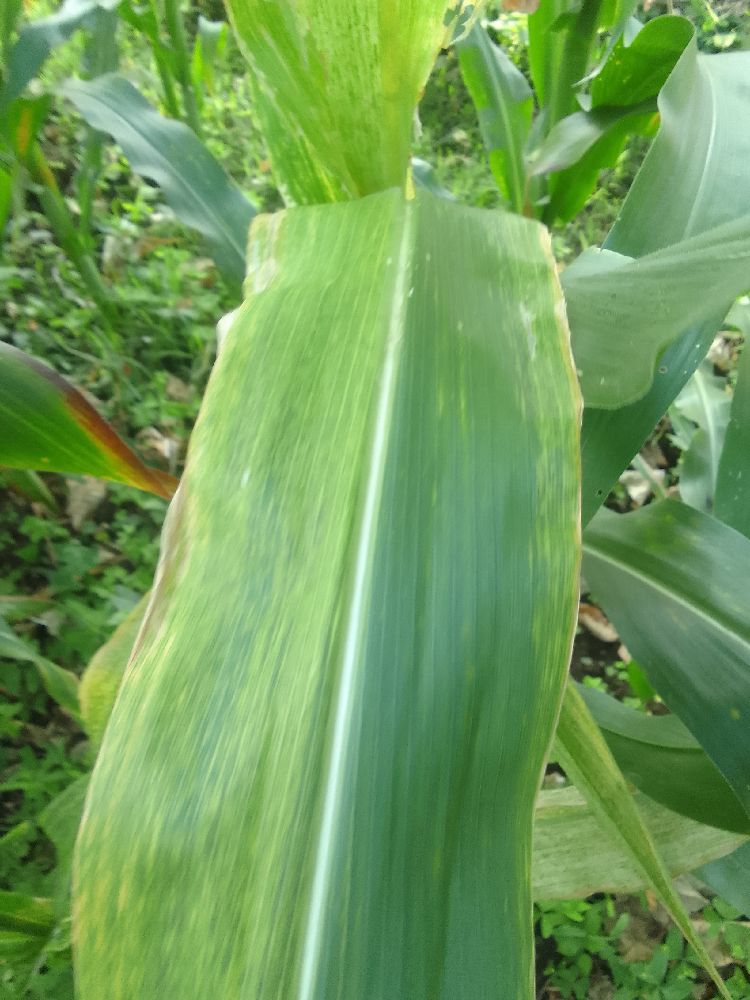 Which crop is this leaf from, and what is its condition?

maize, maize lethal necrosis
